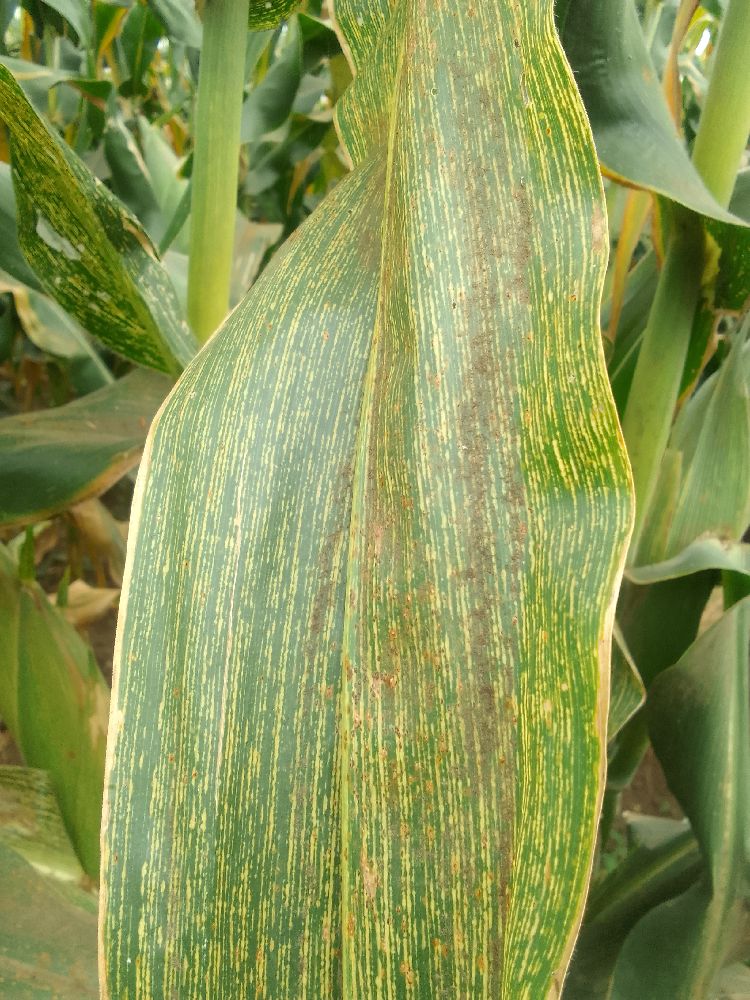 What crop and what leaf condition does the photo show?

maize, maize streak virus
